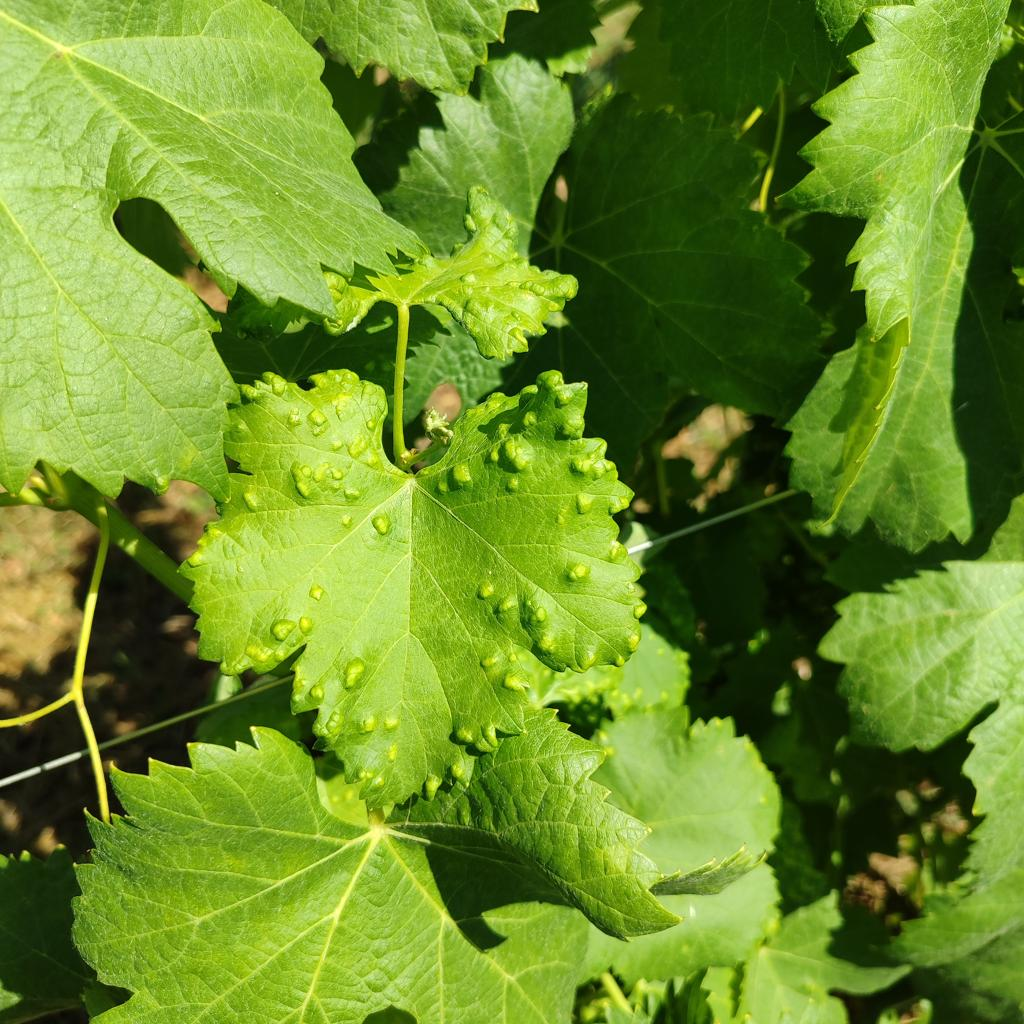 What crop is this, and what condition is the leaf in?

grapevine, erineum mite
